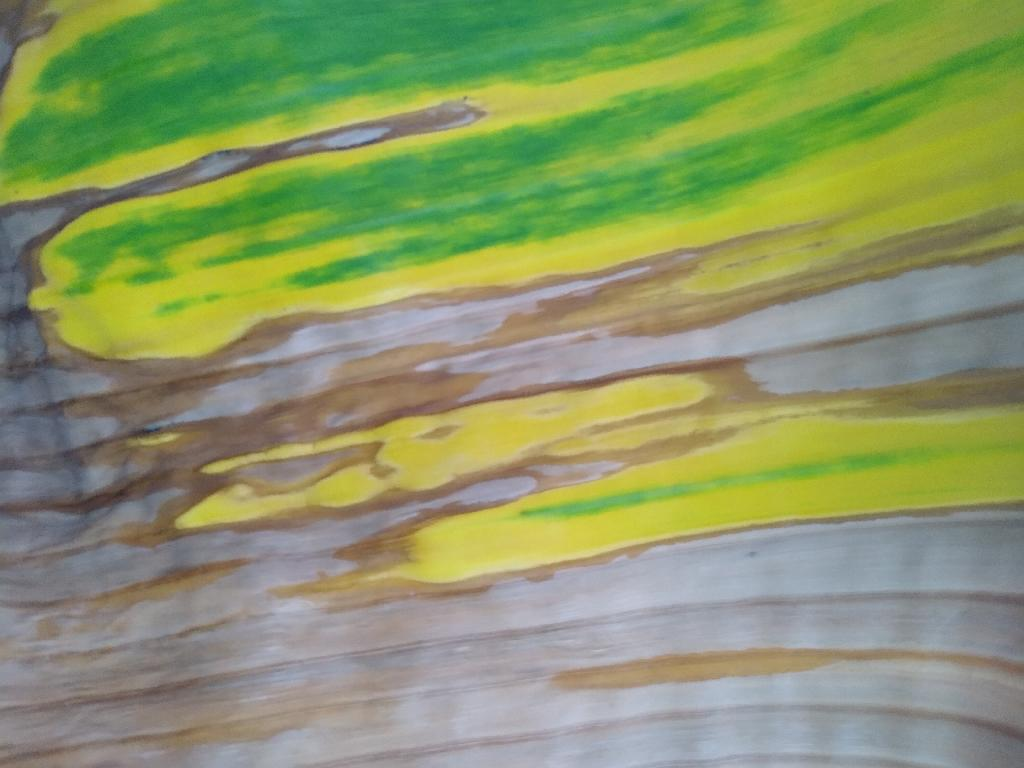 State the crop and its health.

banana, fusarium wilt race 1
